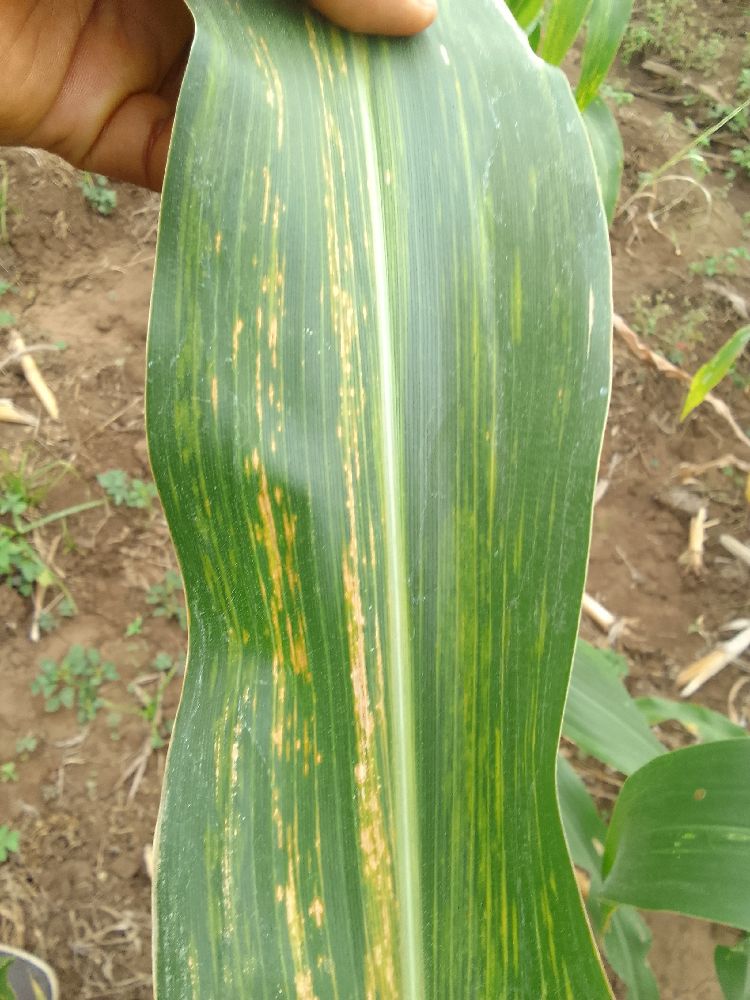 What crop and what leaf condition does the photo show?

maize, maize lethal necrosis
